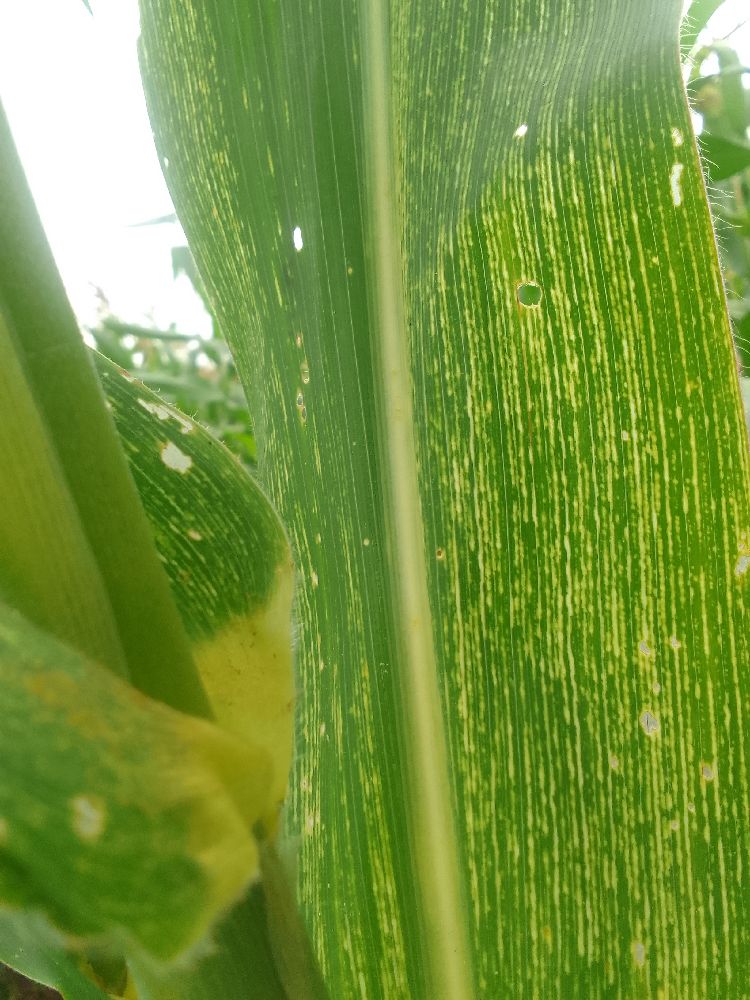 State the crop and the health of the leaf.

maize, maize streak virus
